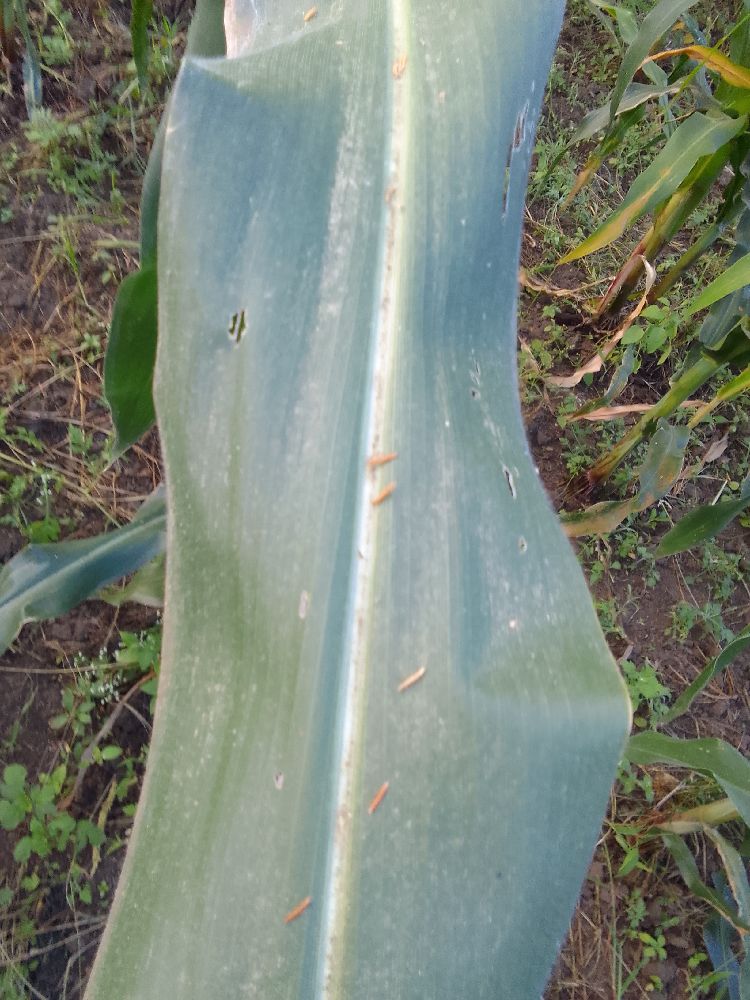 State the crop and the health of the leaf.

maize, healthy
